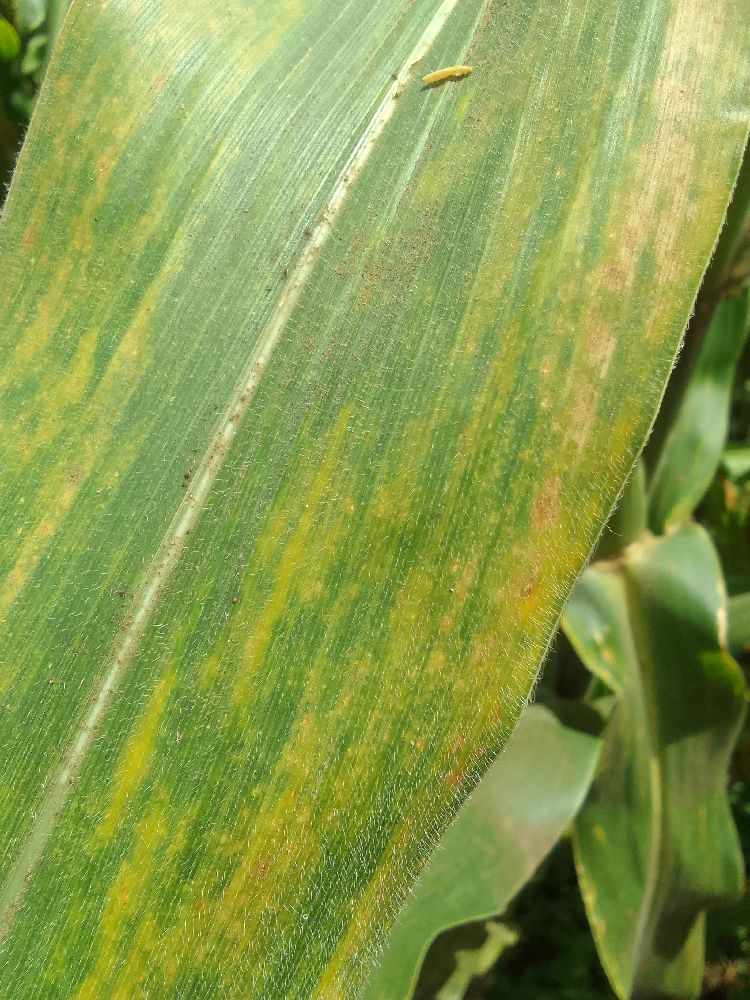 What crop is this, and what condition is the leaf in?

maize, maize lethal necrosis
